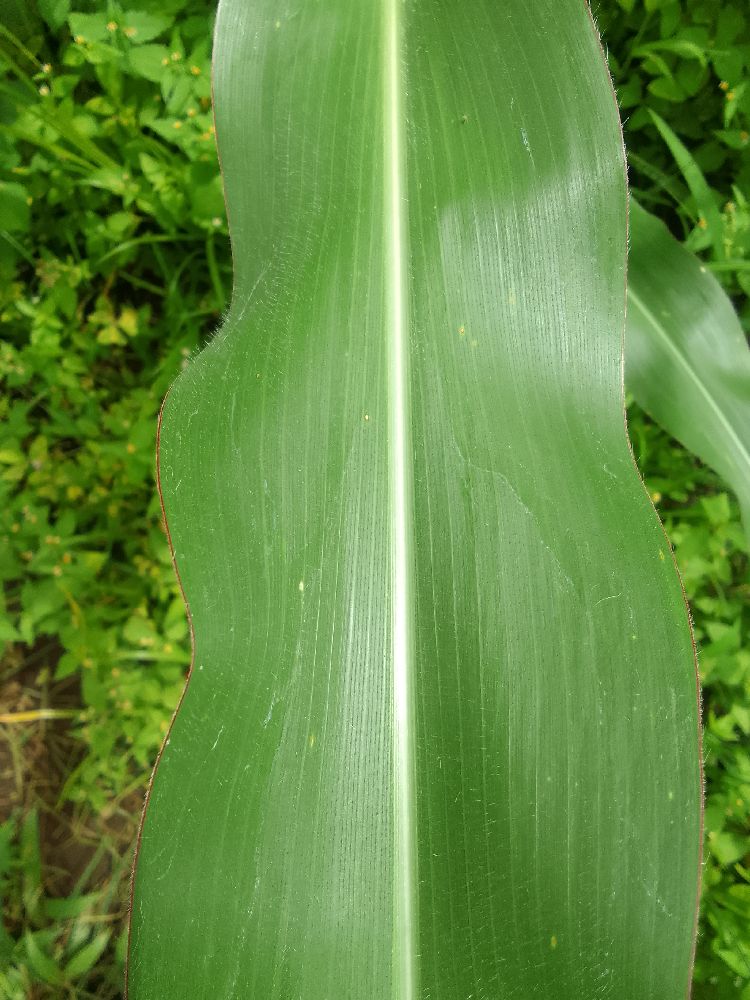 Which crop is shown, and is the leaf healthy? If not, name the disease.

maize, healthy
